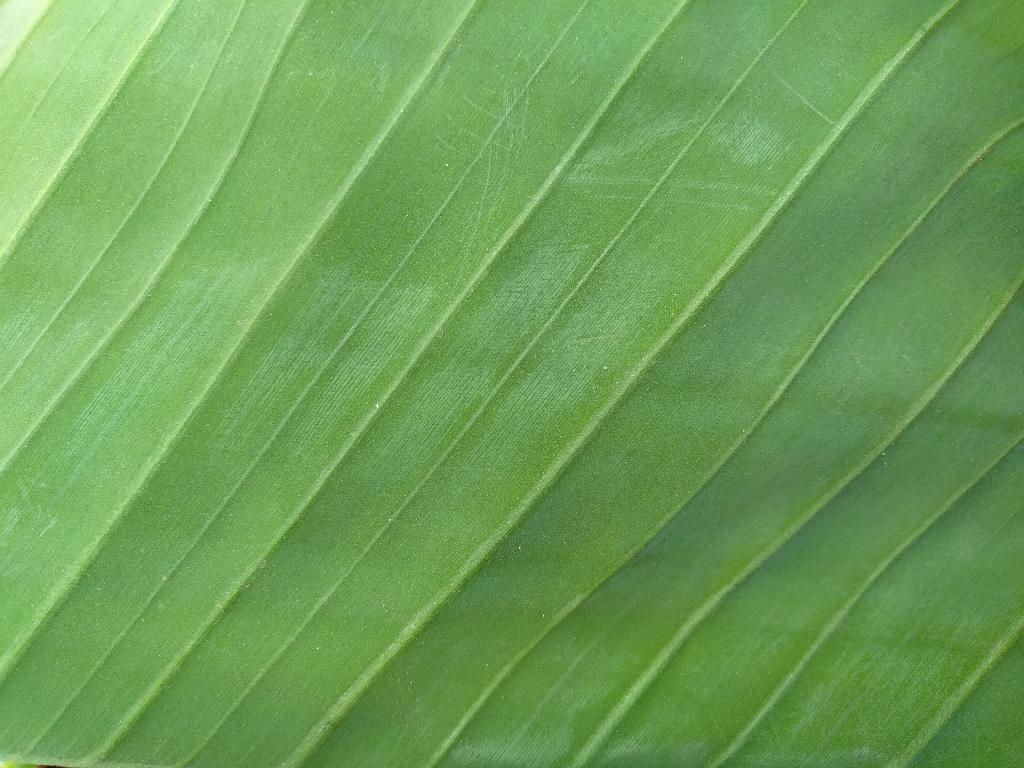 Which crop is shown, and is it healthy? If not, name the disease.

banana, healthy
